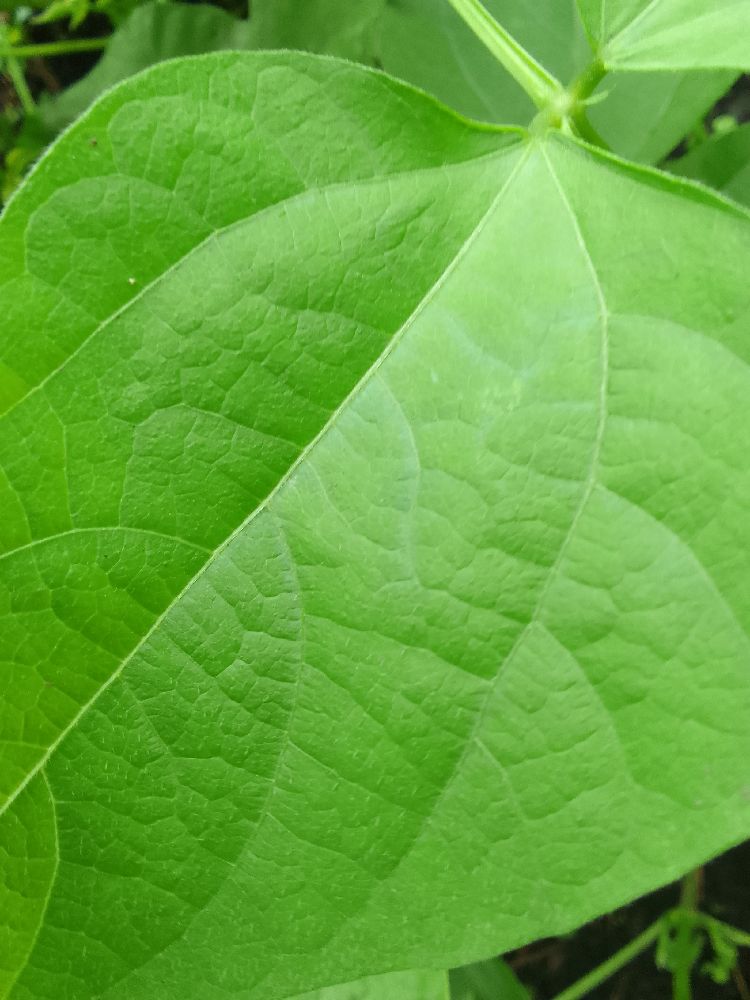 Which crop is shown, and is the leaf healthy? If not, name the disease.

common bean, healthy
